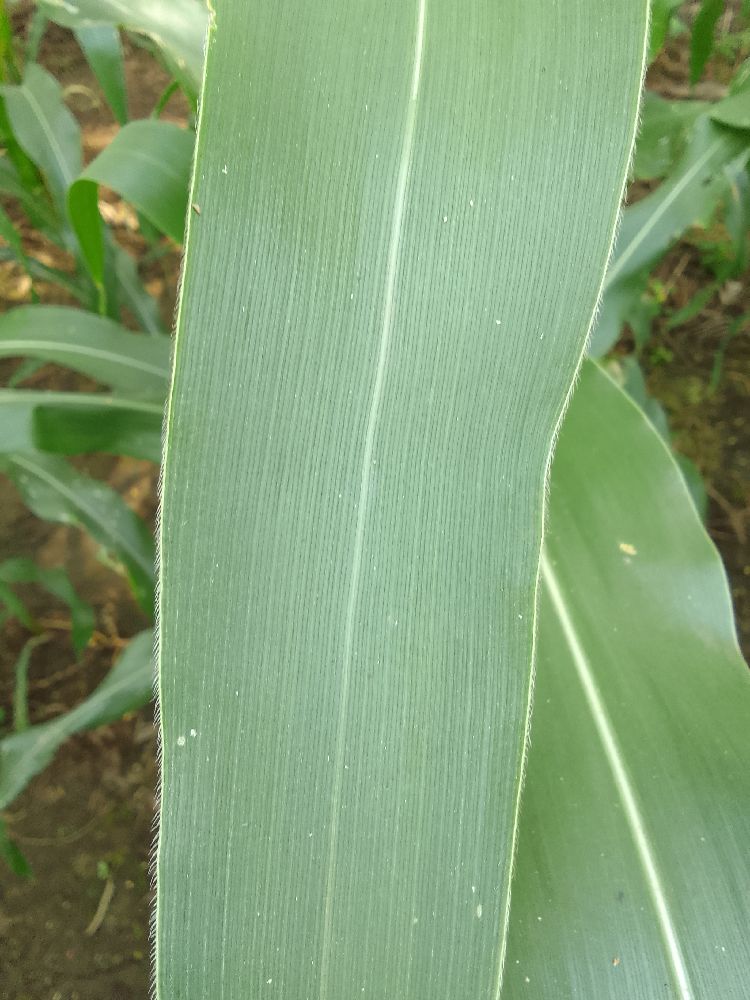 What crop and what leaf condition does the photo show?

maize, healthy
